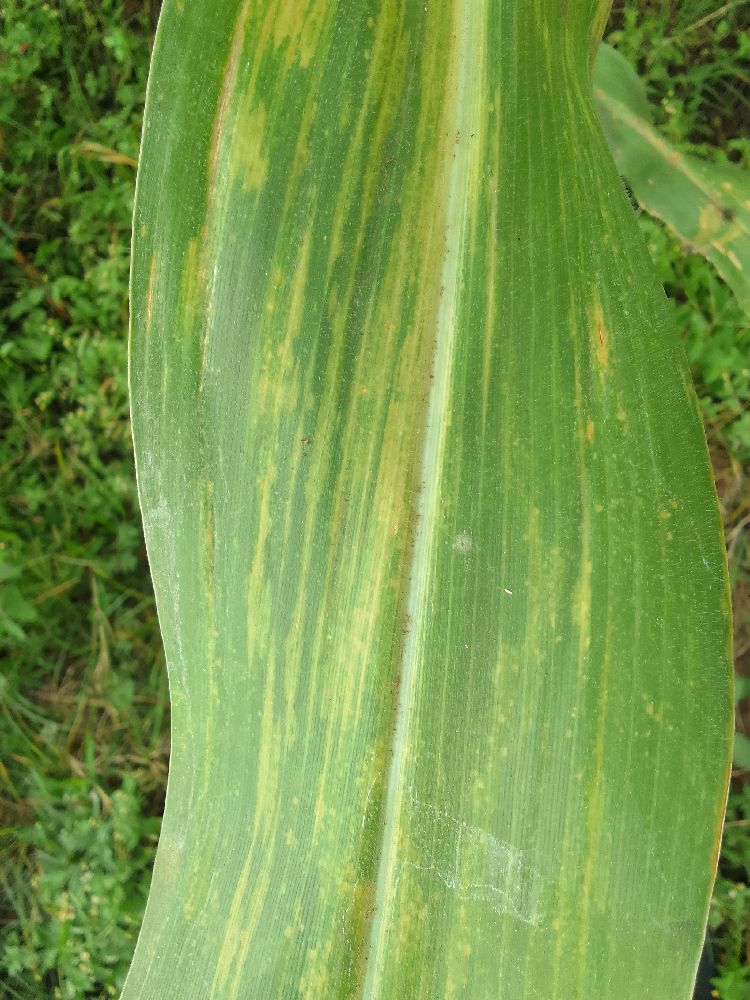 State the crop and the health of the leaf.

maize, maize lethal necrosis
